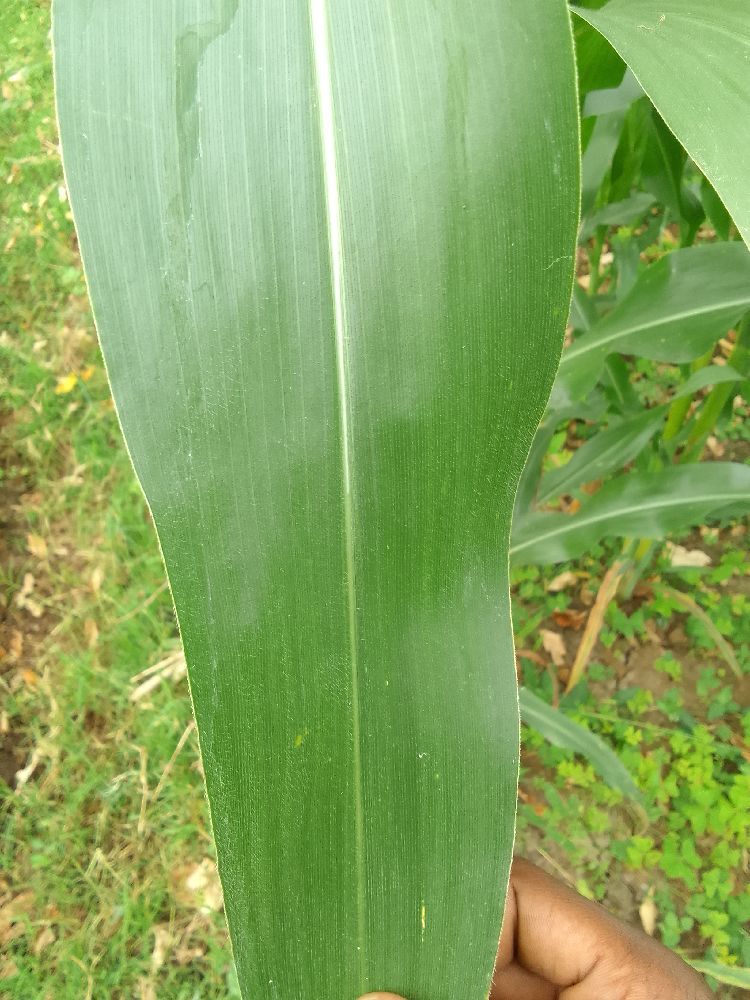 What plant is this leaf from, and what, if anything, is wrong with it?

maize, healthy
